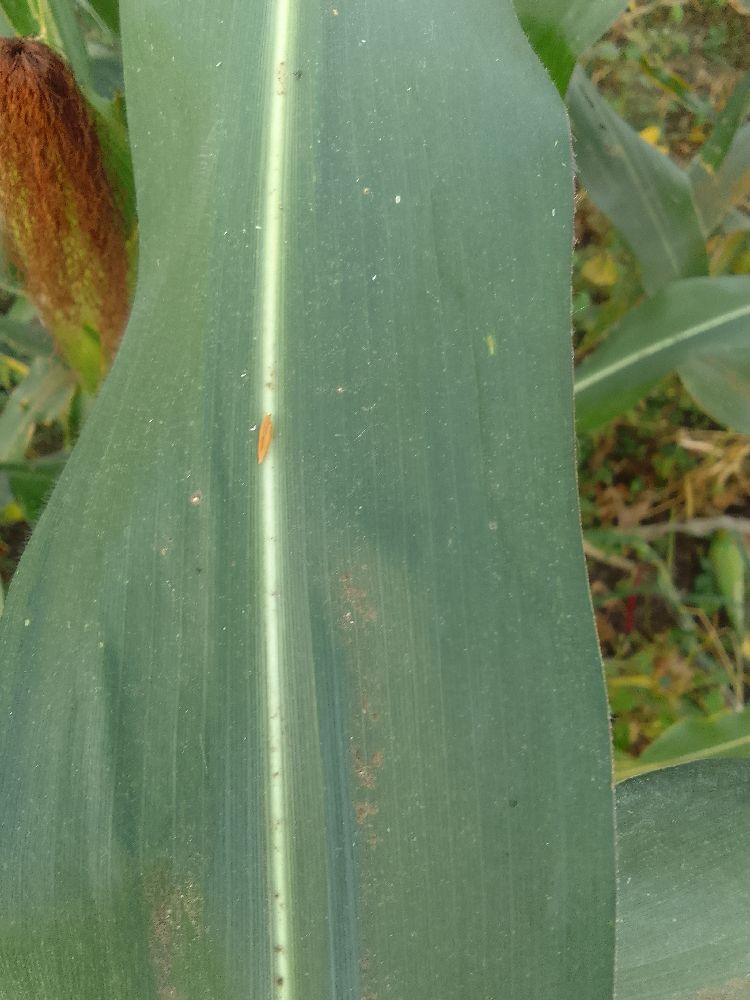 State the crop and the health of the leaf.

maize, healthy
